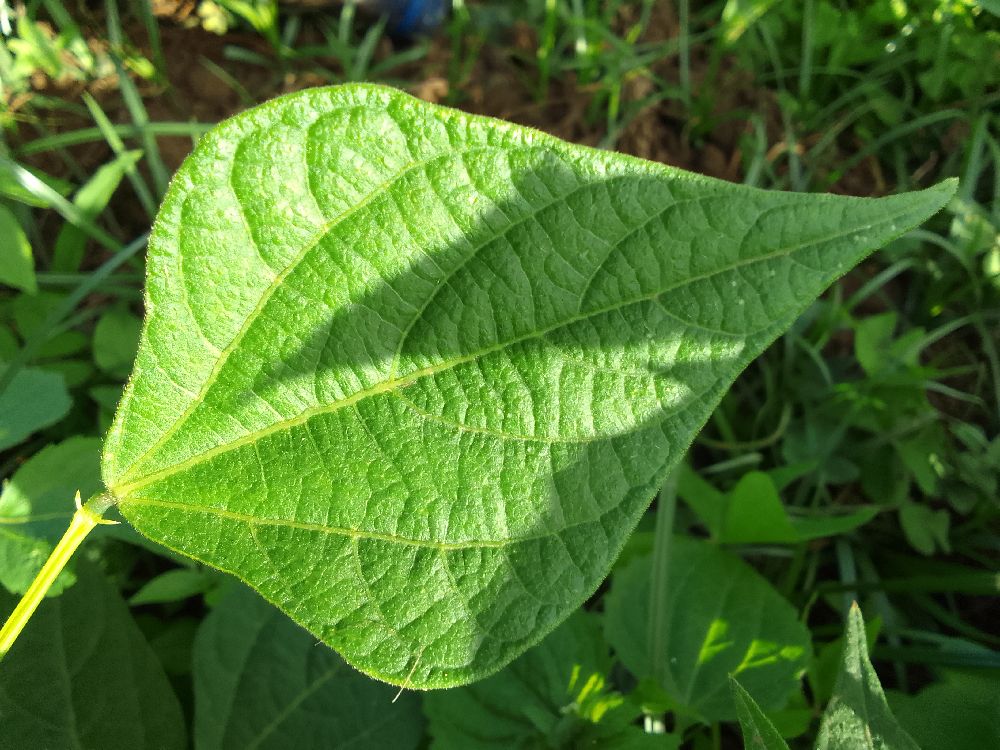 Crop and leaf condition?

common bean, healthy
